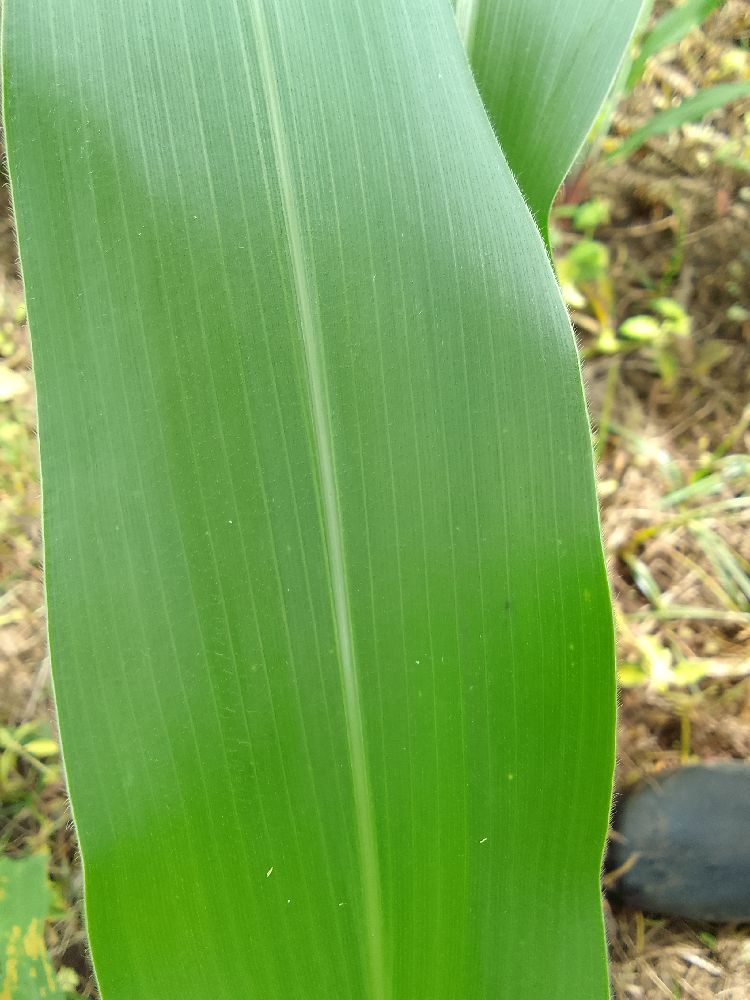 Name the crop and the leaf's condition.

maize, healthy
